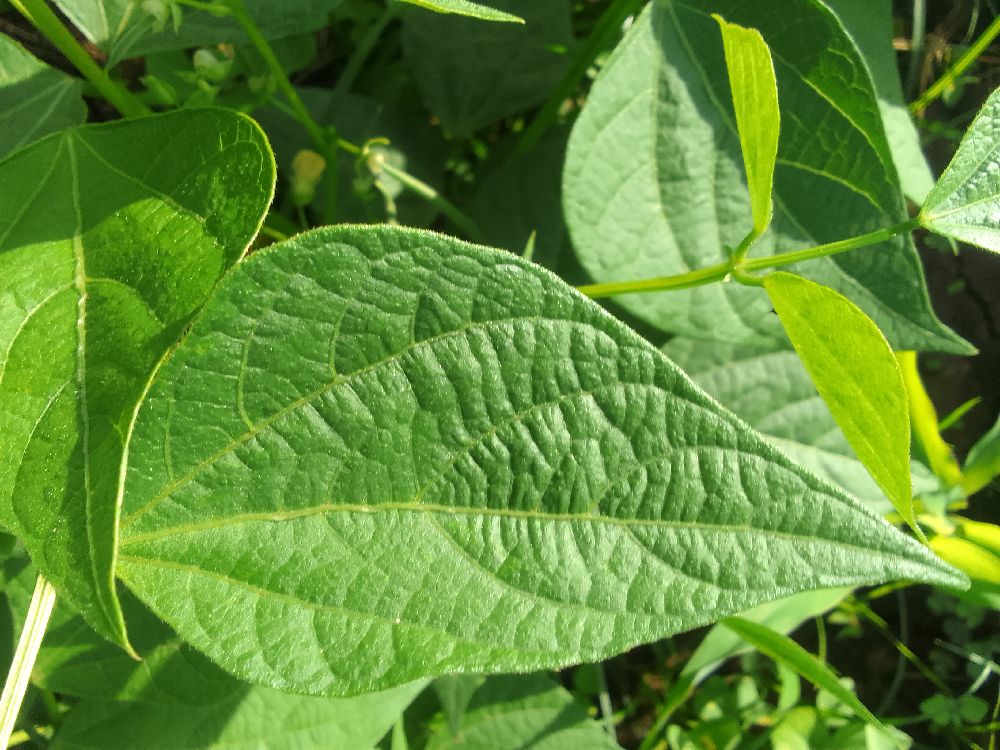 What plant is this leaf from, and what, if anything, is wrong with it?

common bean, healthy
